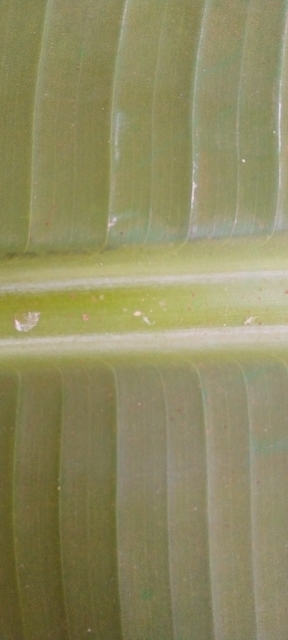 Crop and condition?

banana, healthy
